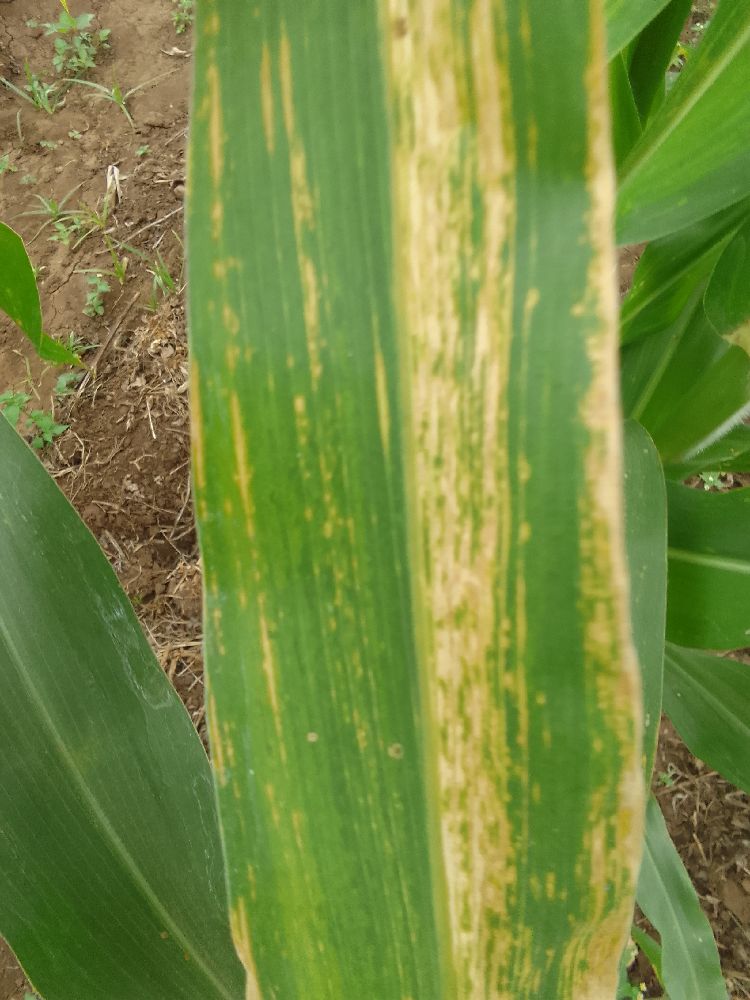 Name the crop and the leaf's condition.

maize, maize lethal necrosis
